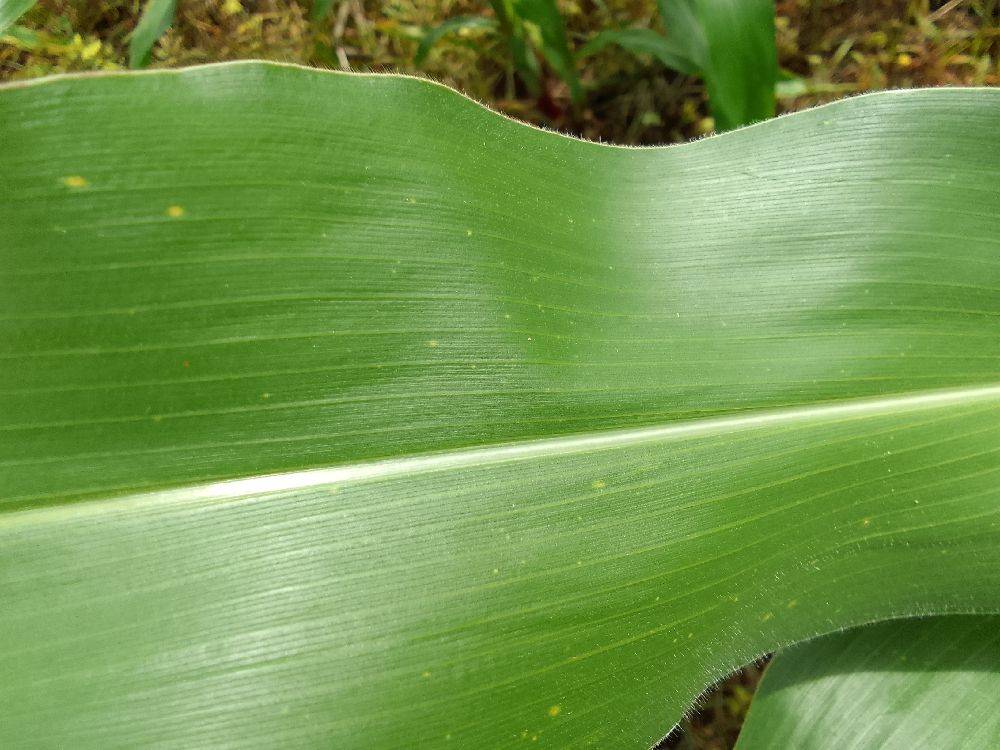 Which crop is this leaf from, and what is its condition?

maize, healthy
